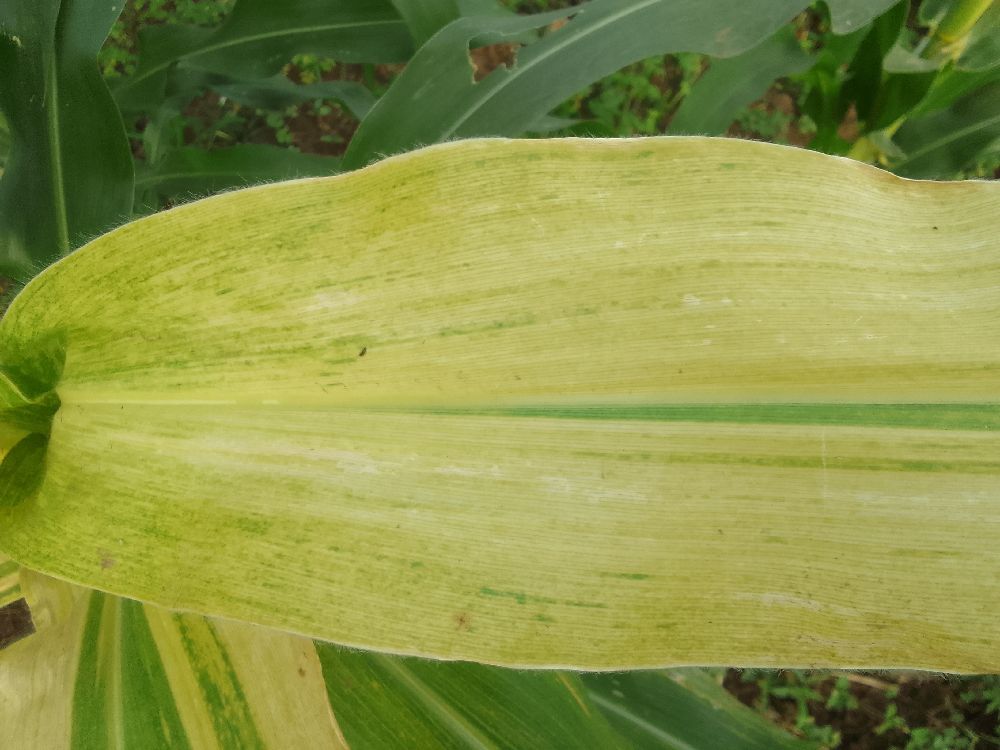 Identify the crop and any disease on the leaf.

maize, maize lethal necrosis
